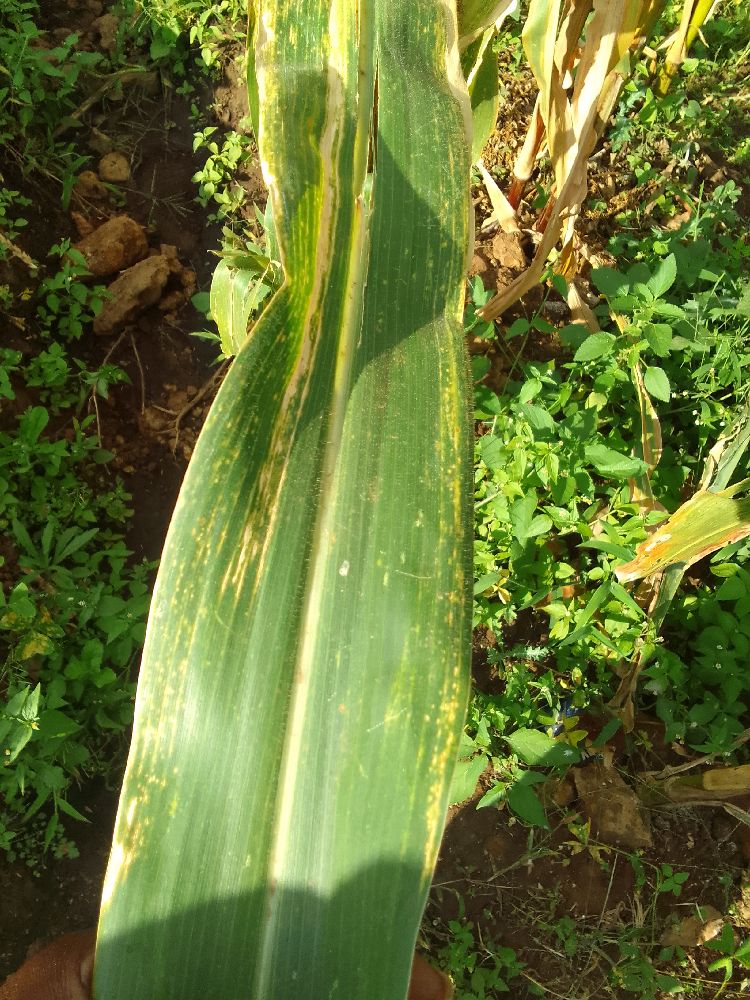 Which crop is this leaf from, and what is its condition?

maize, maize lethal necrosis
